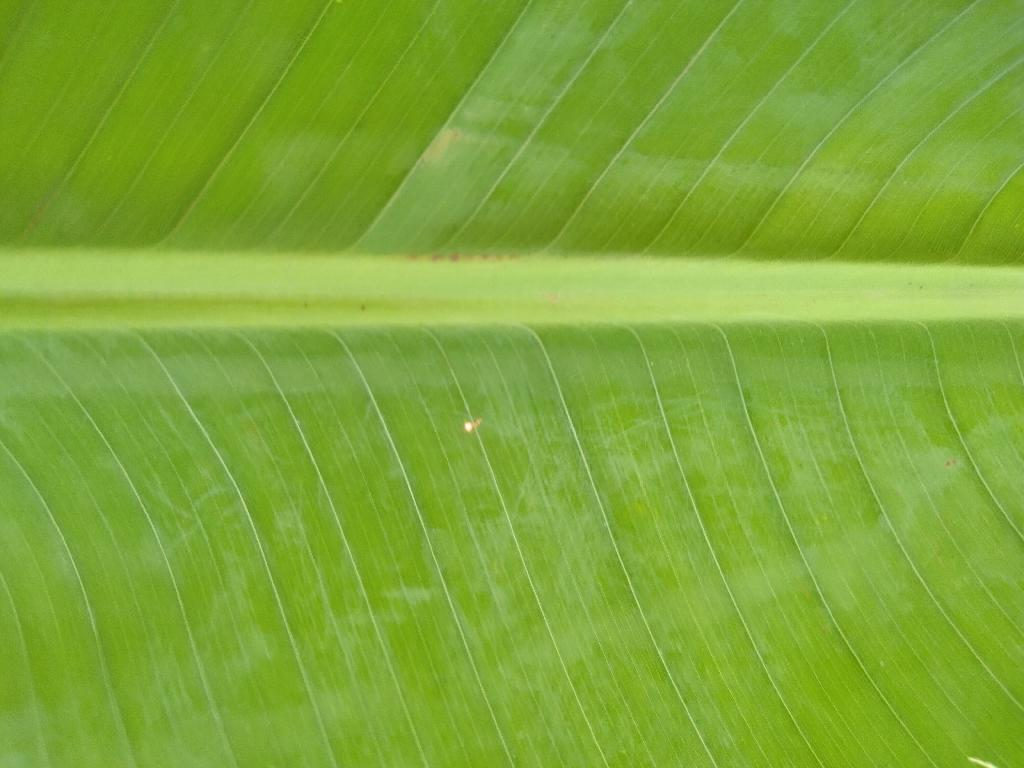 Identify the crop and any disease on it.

banana, healthy
